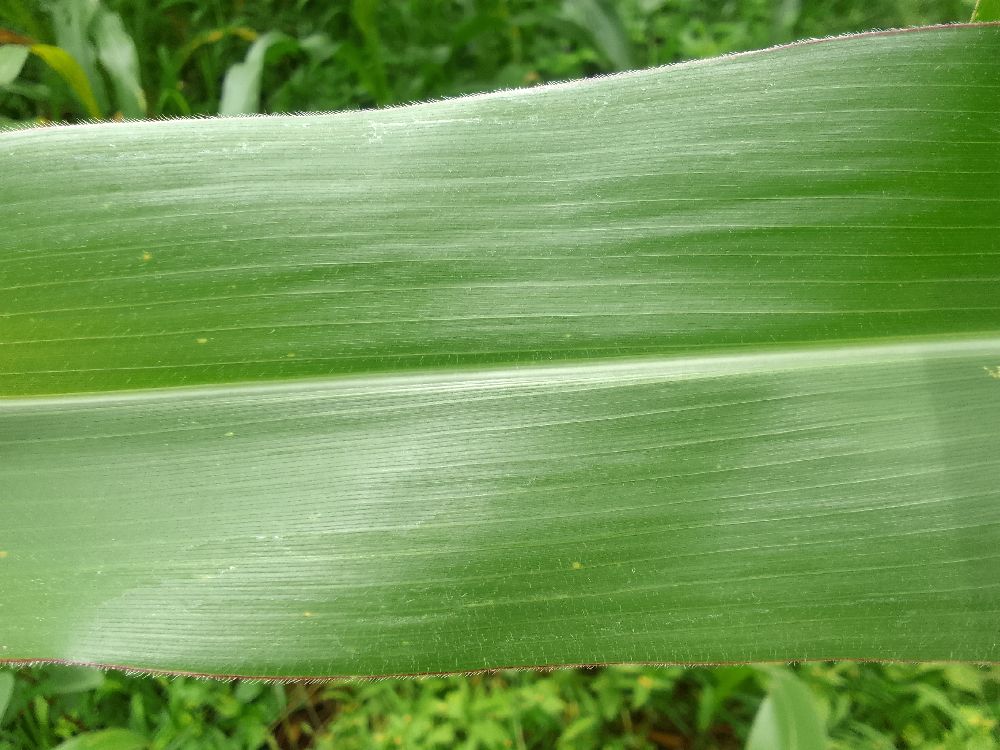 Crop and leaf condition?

maize, healthy
